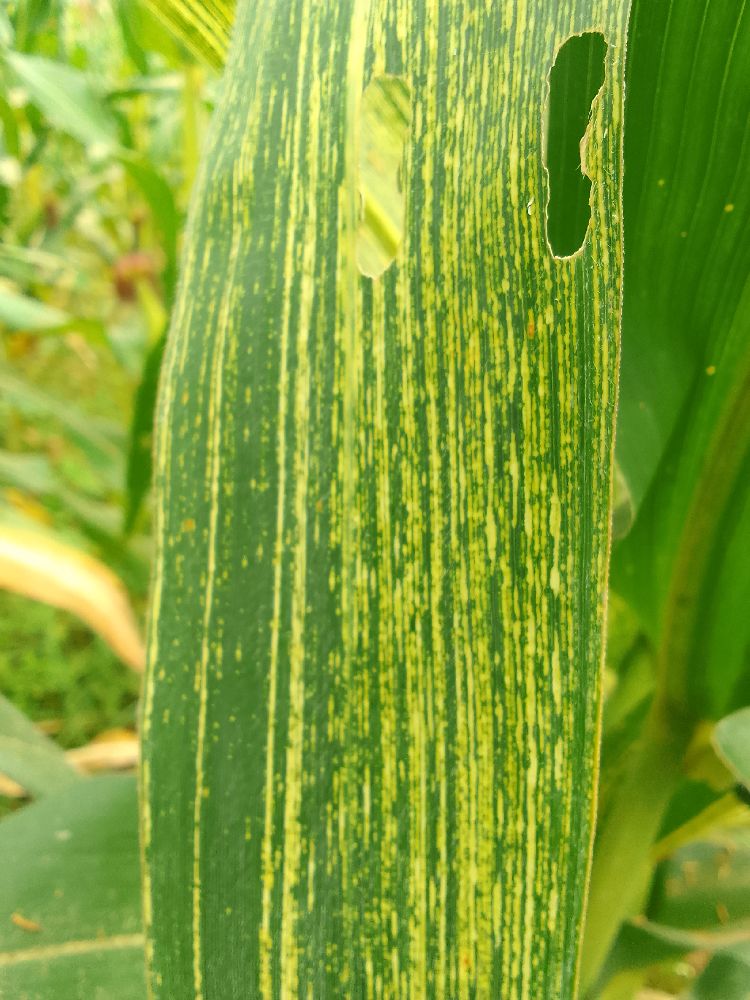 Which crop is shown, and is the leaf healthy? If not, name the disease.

maize, maize streak virus
